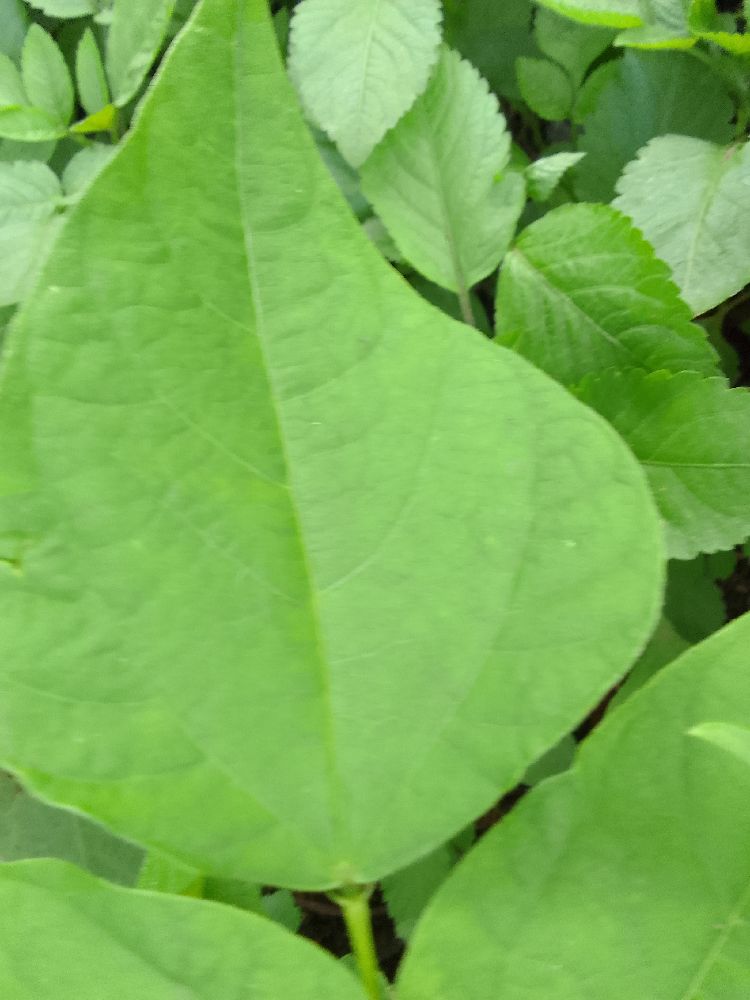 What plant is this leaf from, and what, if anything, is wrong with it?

common bean, healthy
